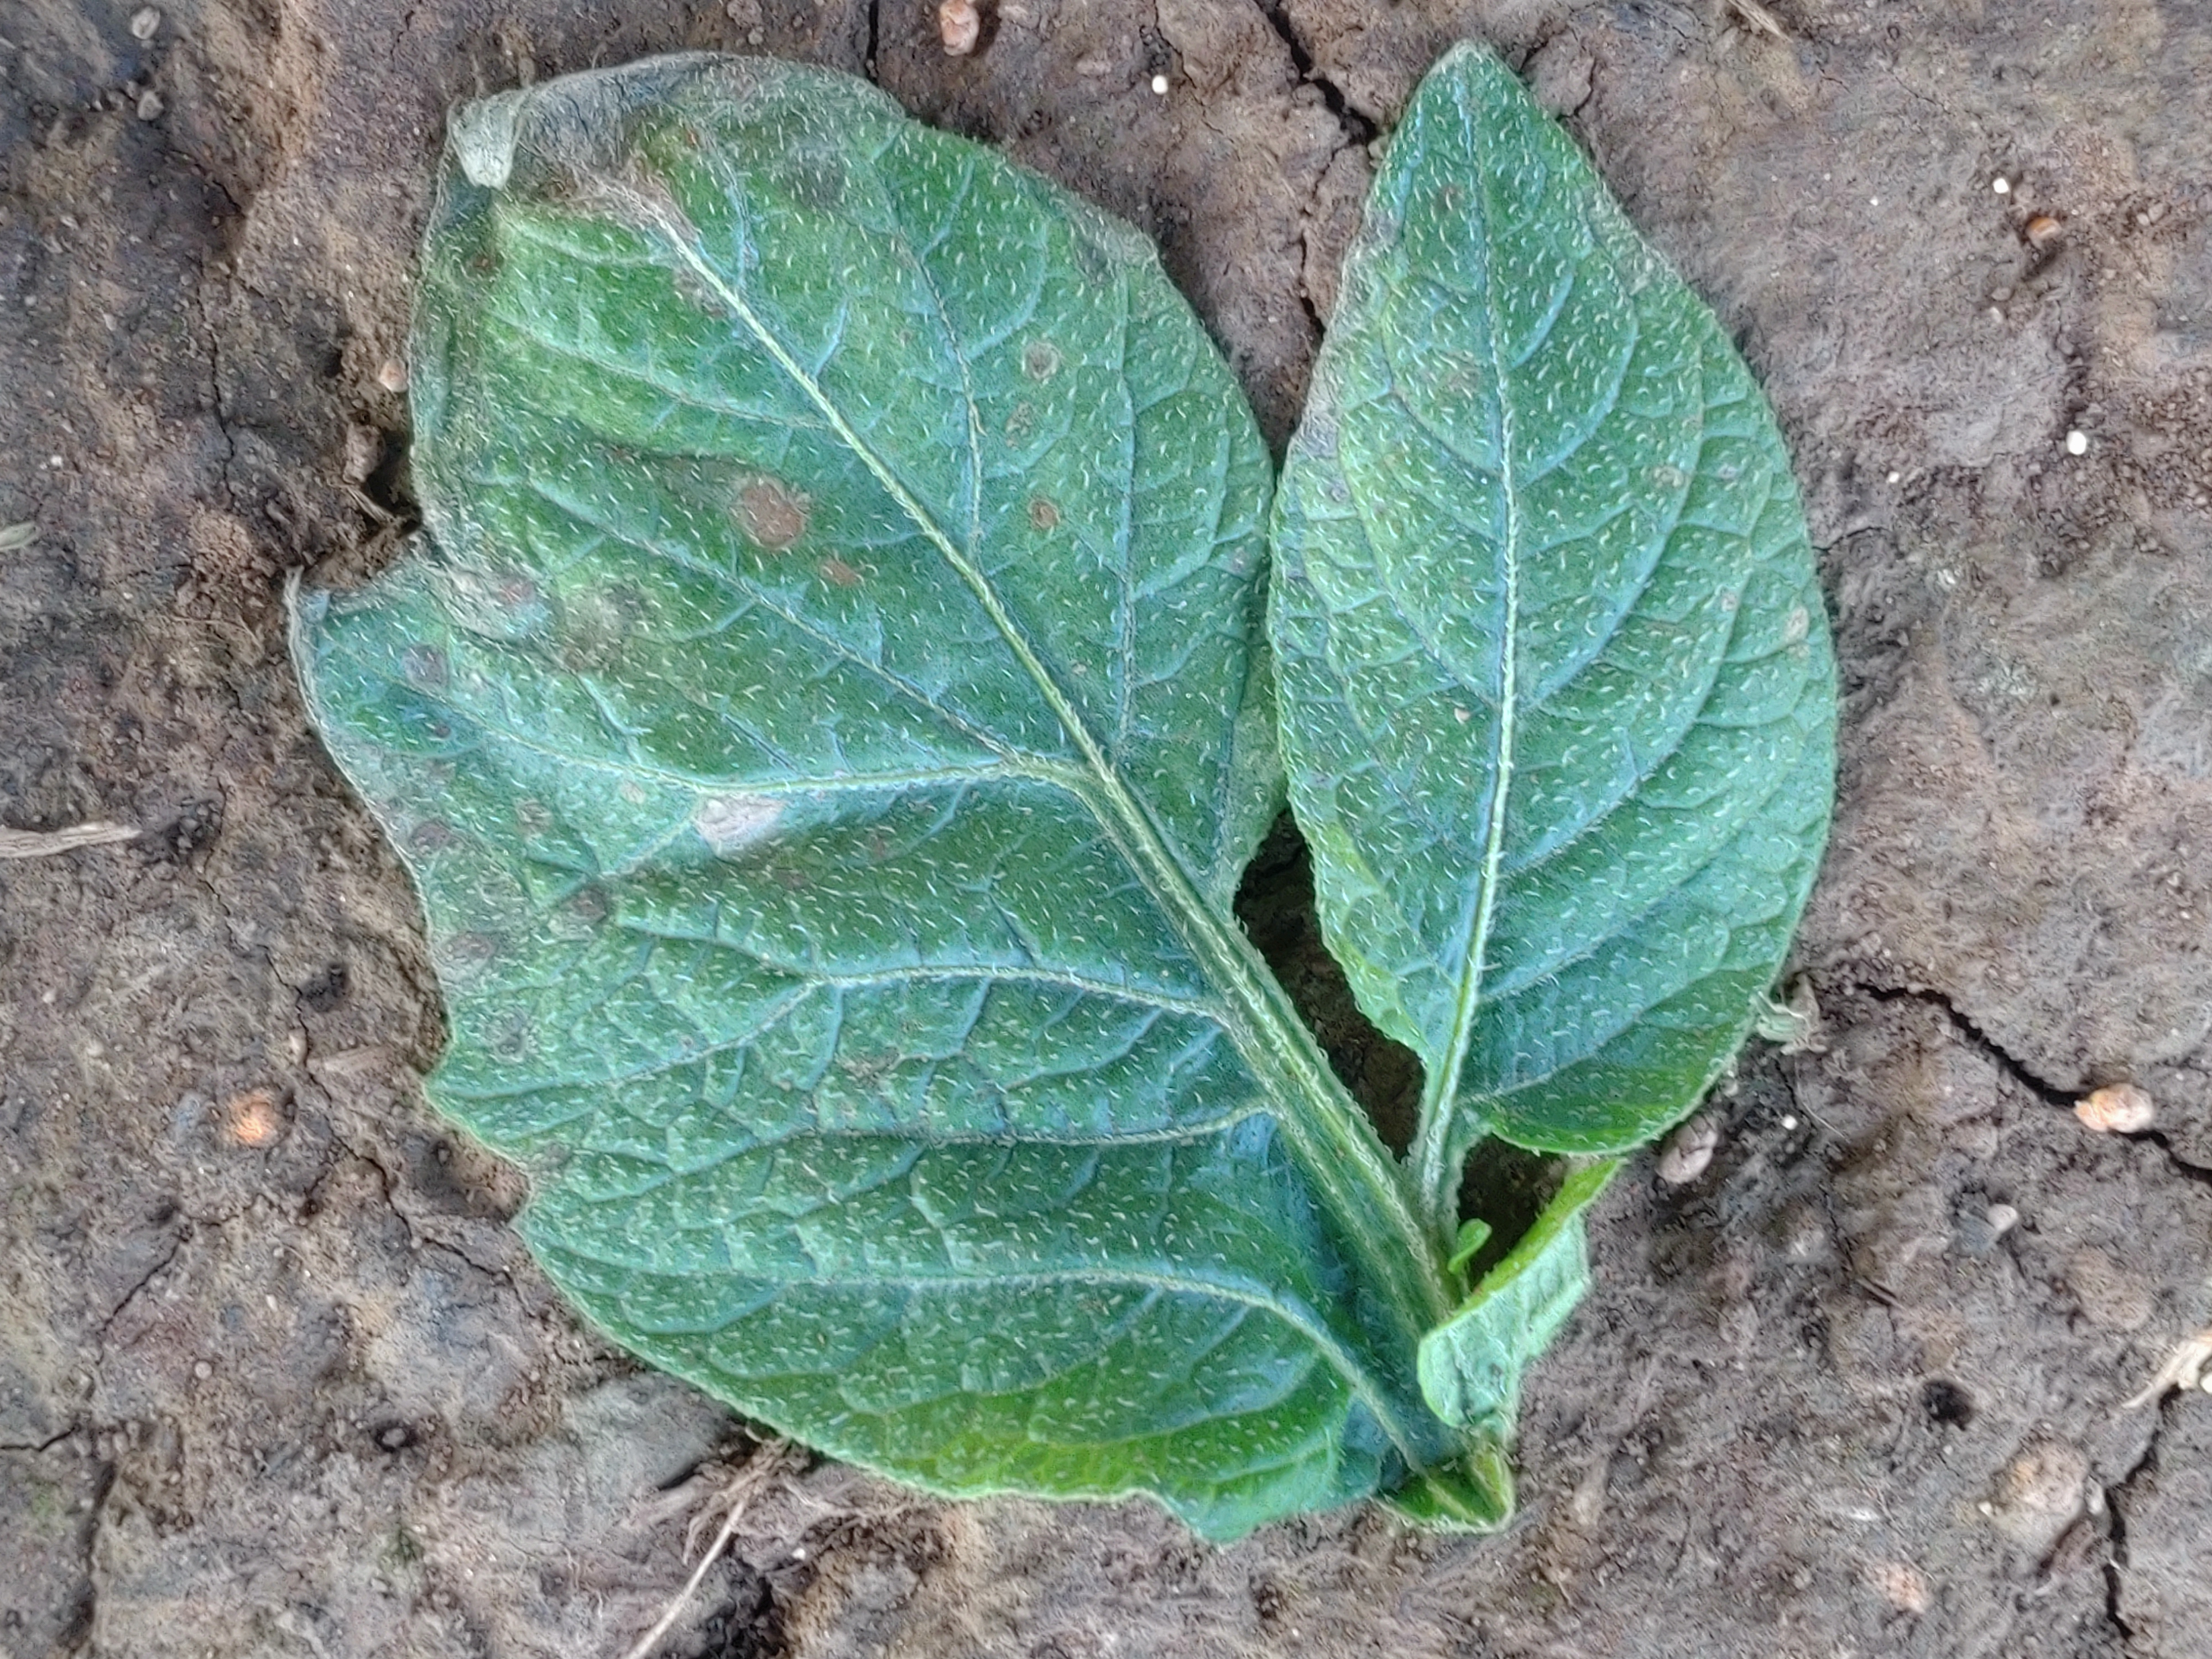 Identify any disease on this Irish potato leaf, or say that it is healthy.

early blight
